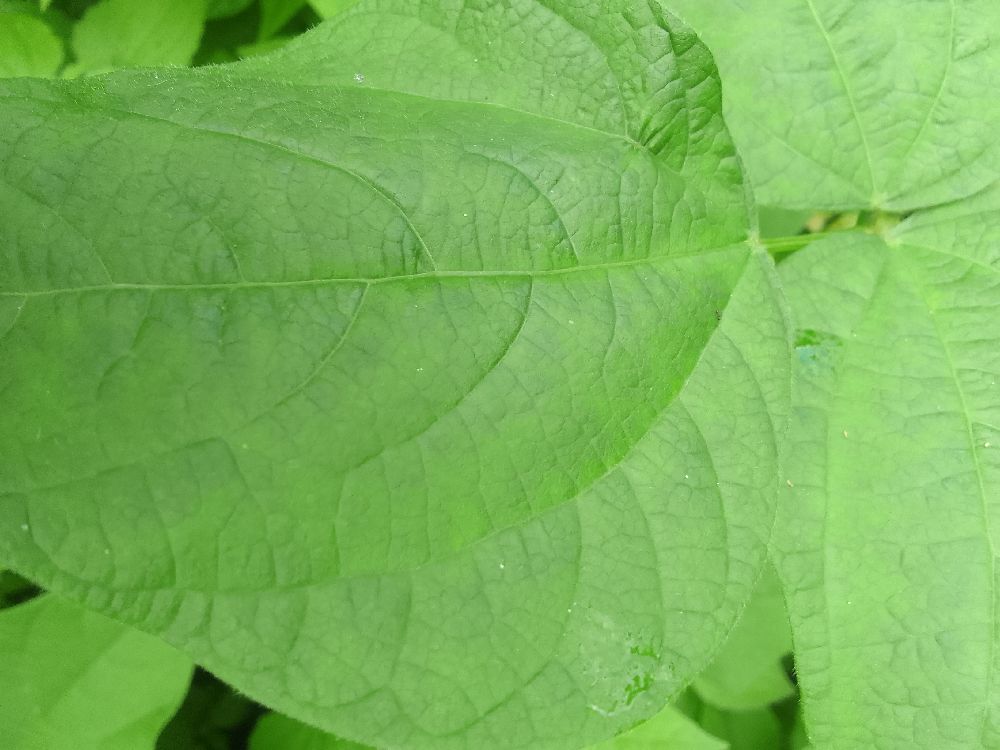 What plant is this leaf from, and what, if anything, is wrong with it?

common bean, healthy
